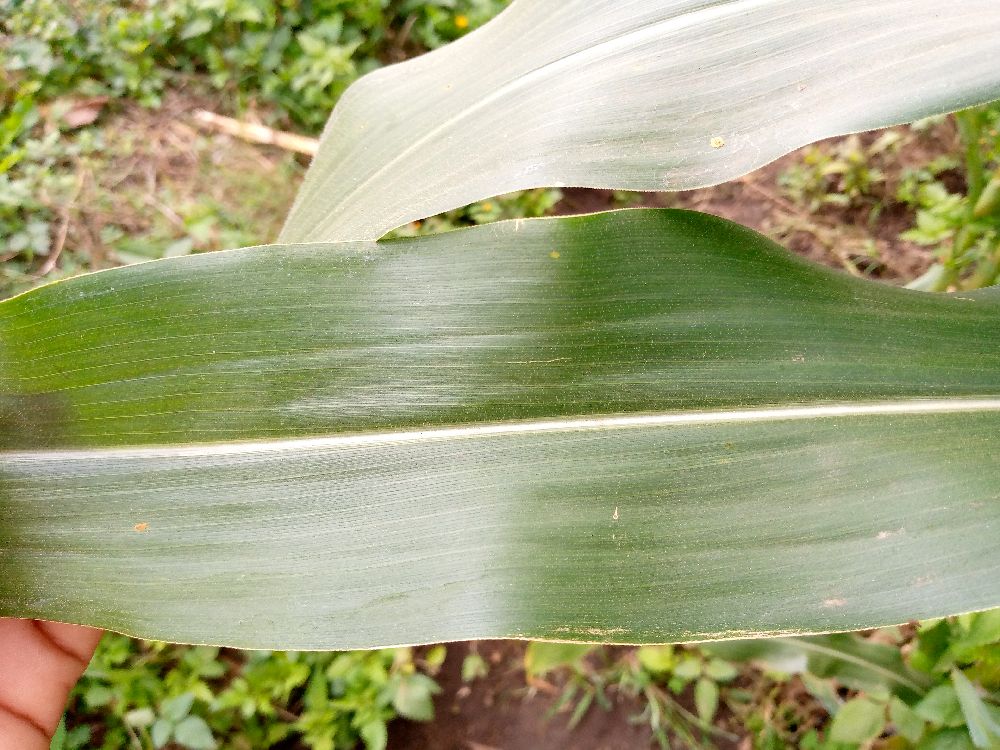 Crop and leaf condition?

maize, healthy
